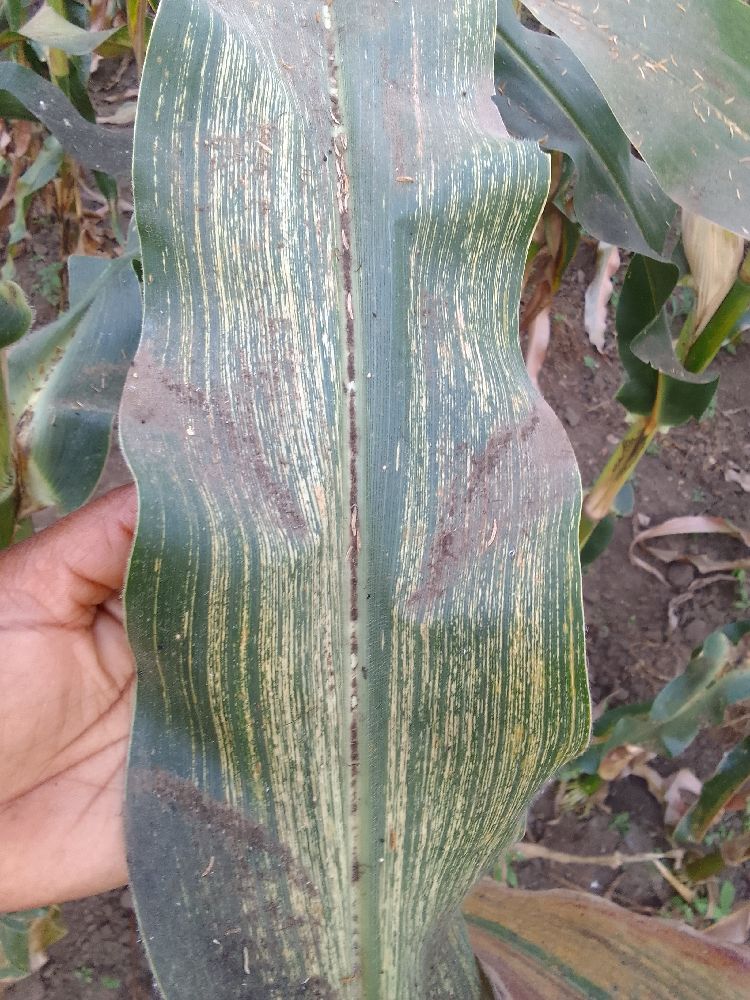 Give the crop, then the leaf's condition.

maize, maize streak virus
